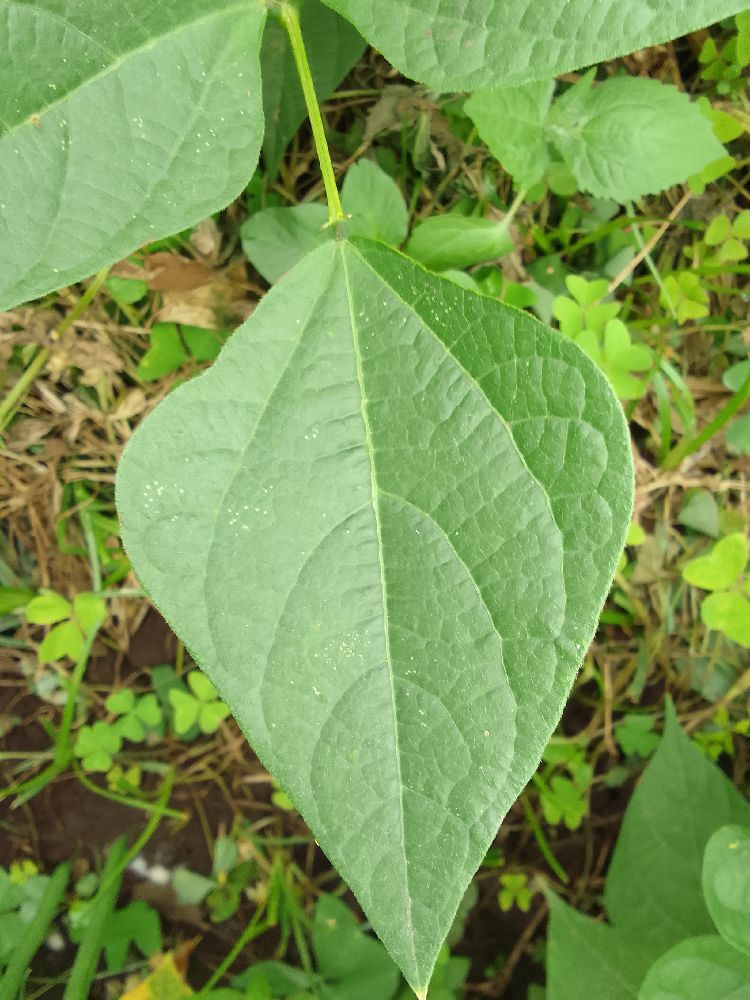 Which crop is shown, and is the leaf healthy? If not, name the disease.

common bean, healthy
